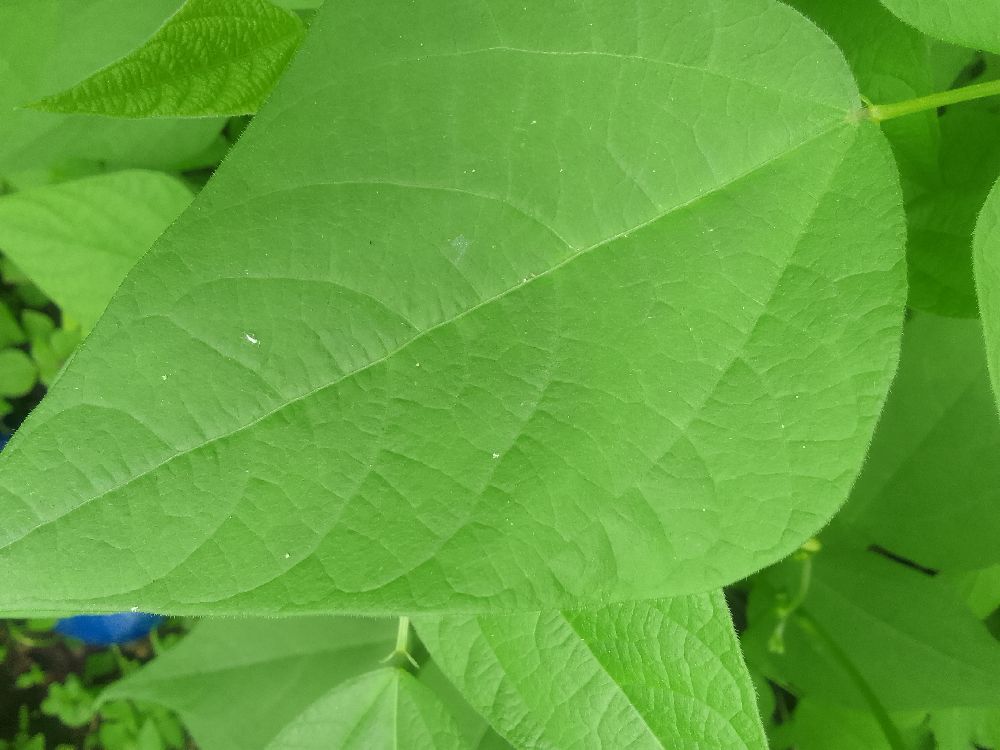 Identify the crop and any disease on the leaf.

common bean, healthy
